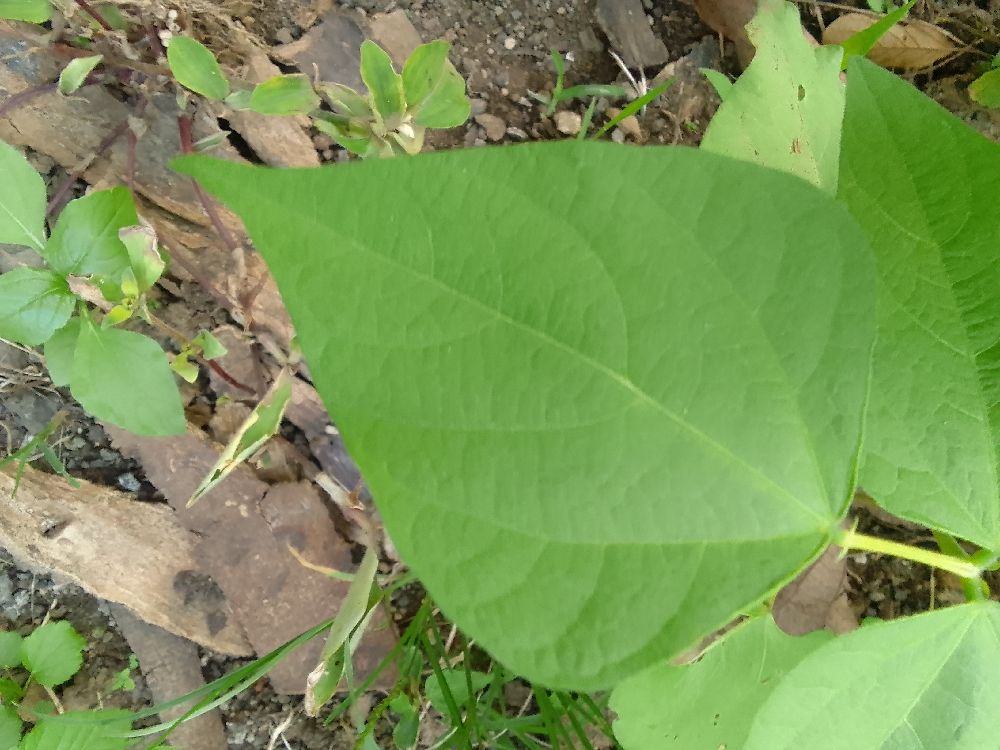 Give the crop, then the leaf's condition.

common bean, healthy
